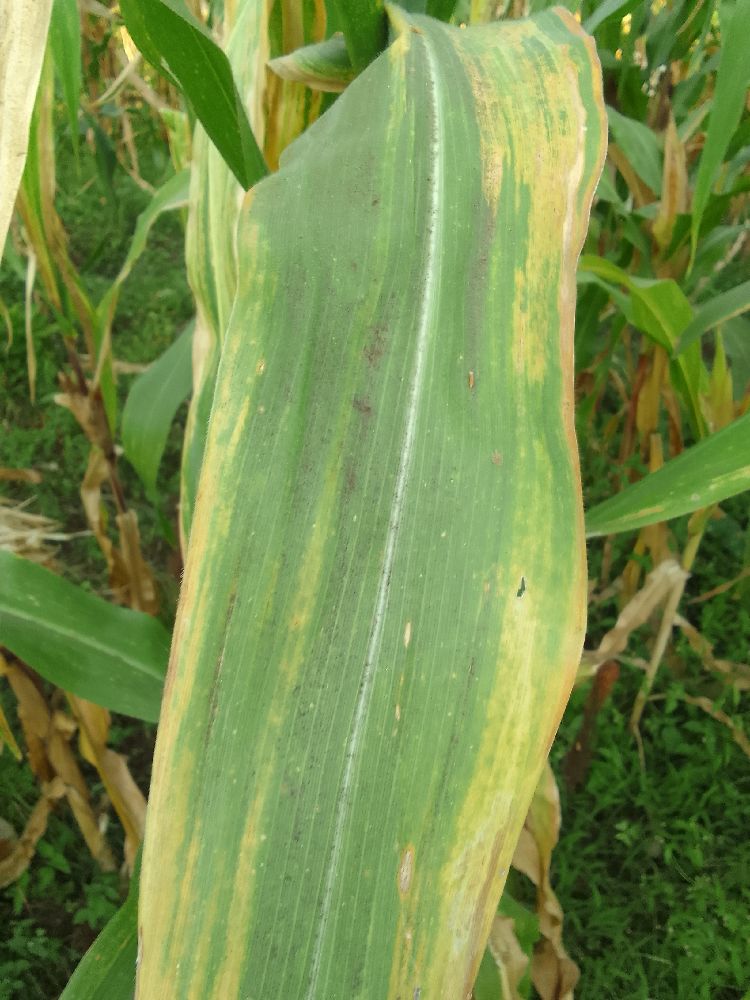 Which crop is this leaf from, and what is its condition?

maize, maize lethal necrosis
